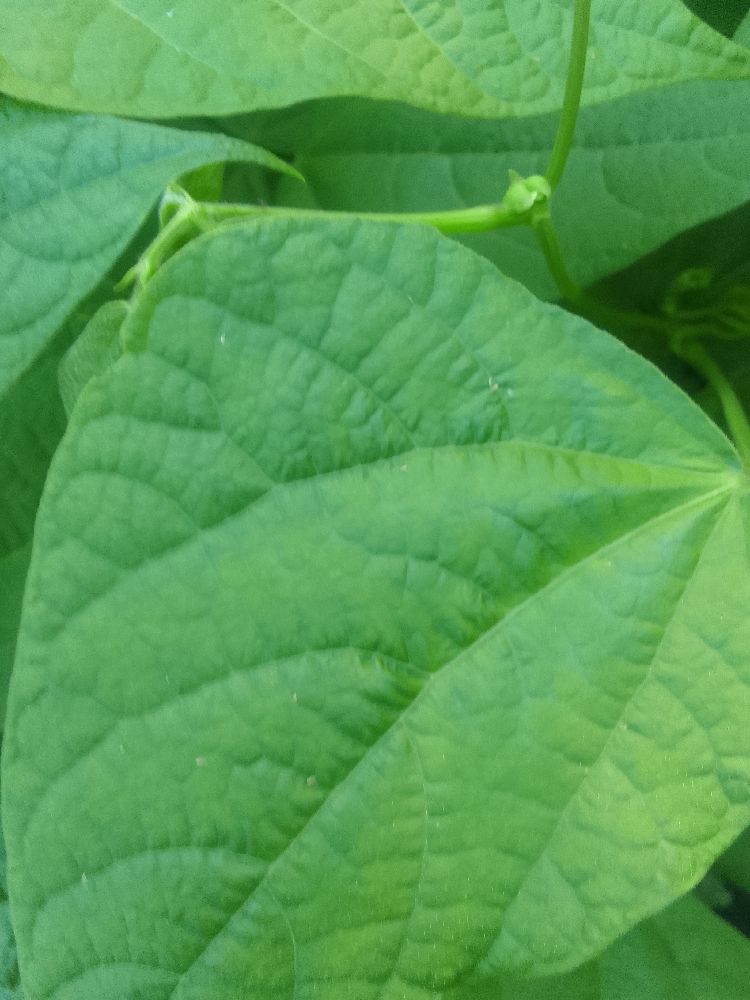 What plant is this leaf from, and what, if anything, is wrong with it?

common bean, healthy
